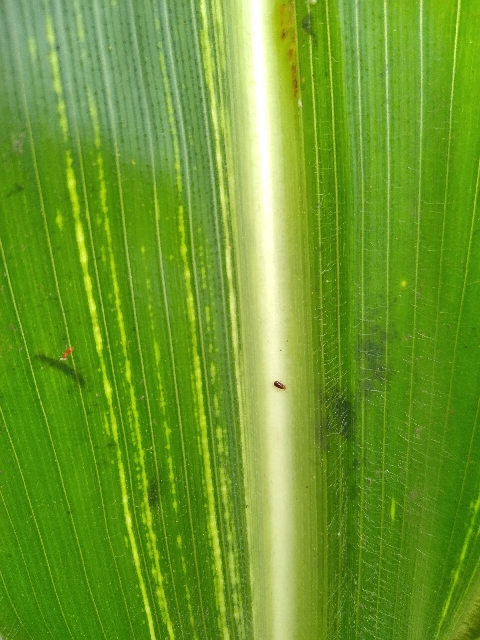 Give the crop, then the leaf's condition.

maize, maize streak virus
